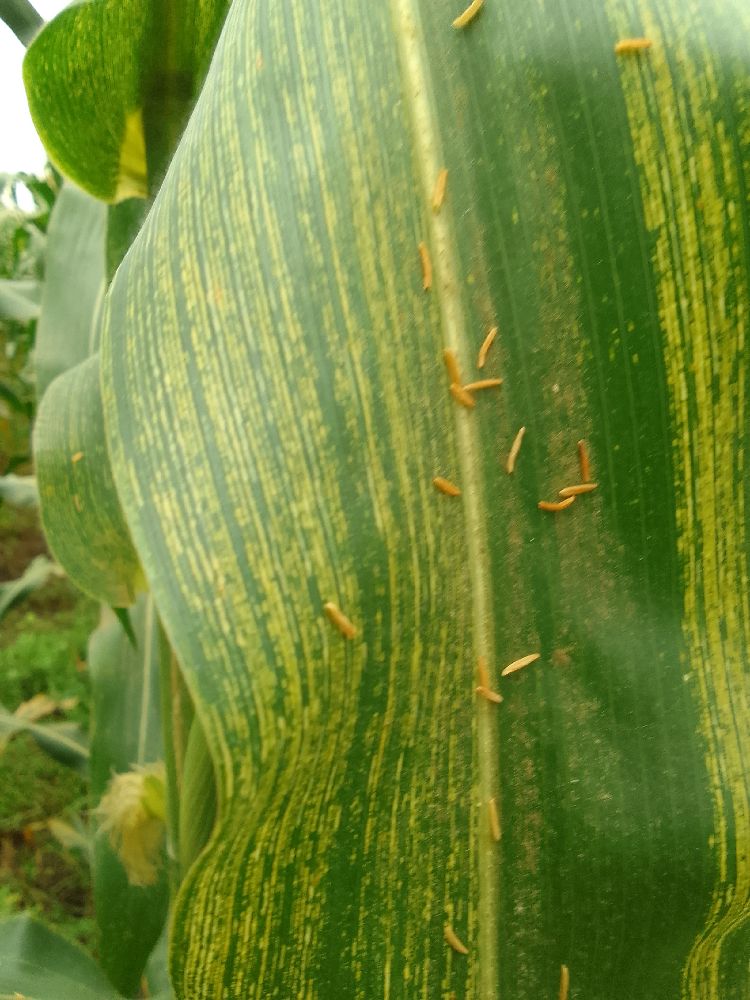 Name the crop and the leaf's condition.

maize, maize streak virus
